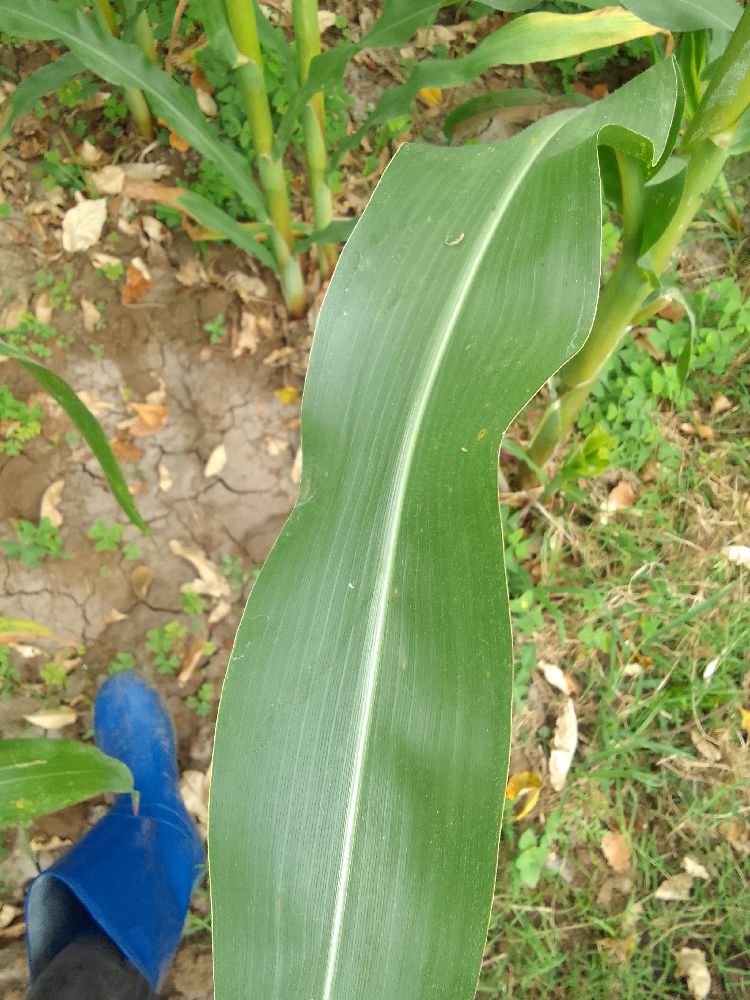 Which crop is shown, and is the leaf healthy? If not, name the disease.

maize, healthy
